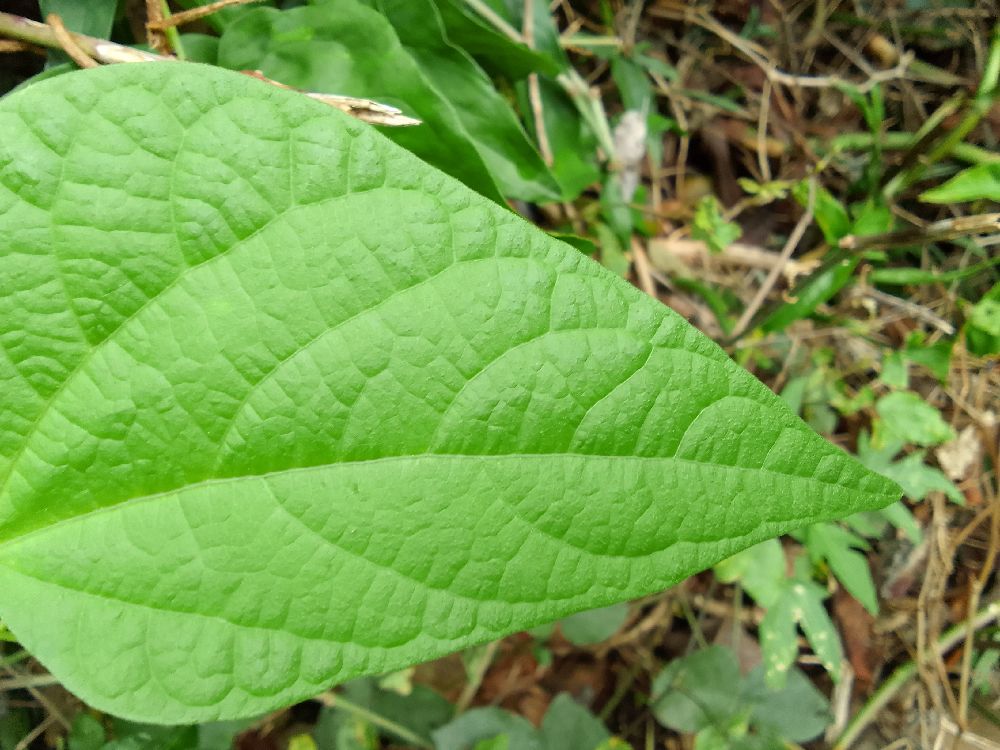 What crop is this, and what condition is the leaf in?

common bean, healthy
